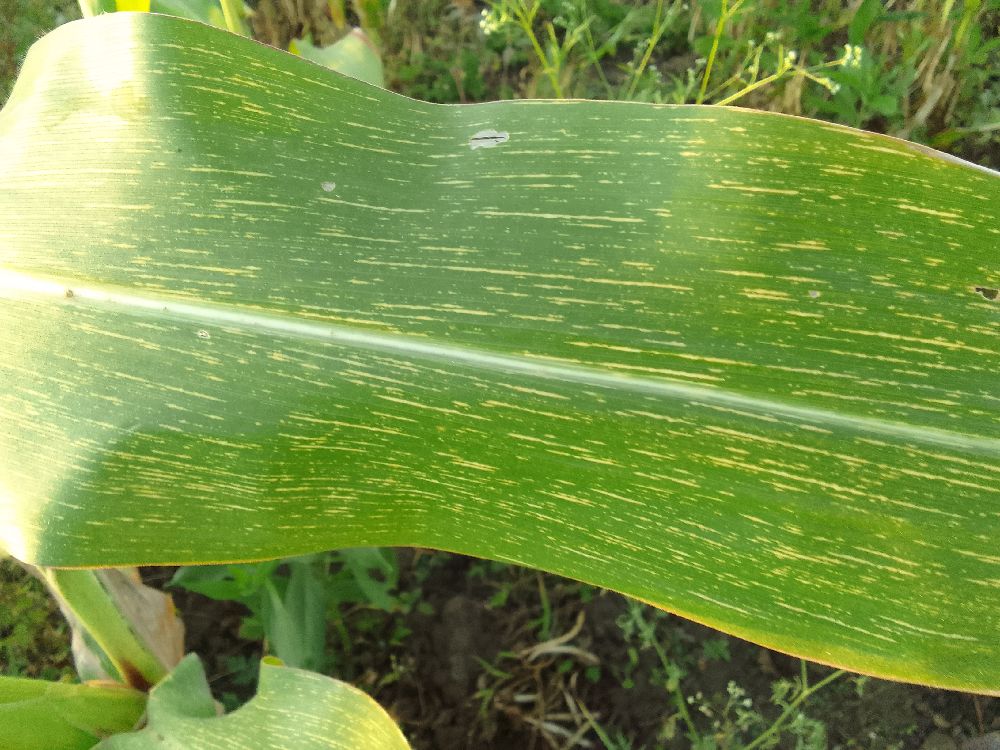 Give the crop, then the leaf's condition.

maize, maize streak virus
